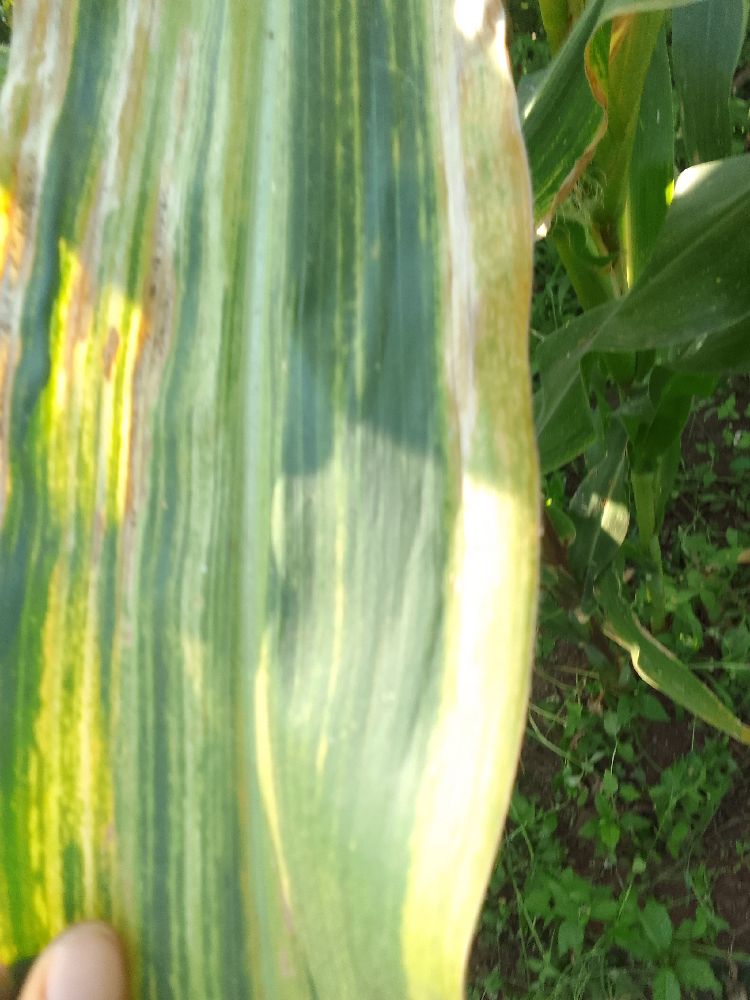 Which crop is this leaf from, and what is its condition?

maize, maize lethal necrosis
